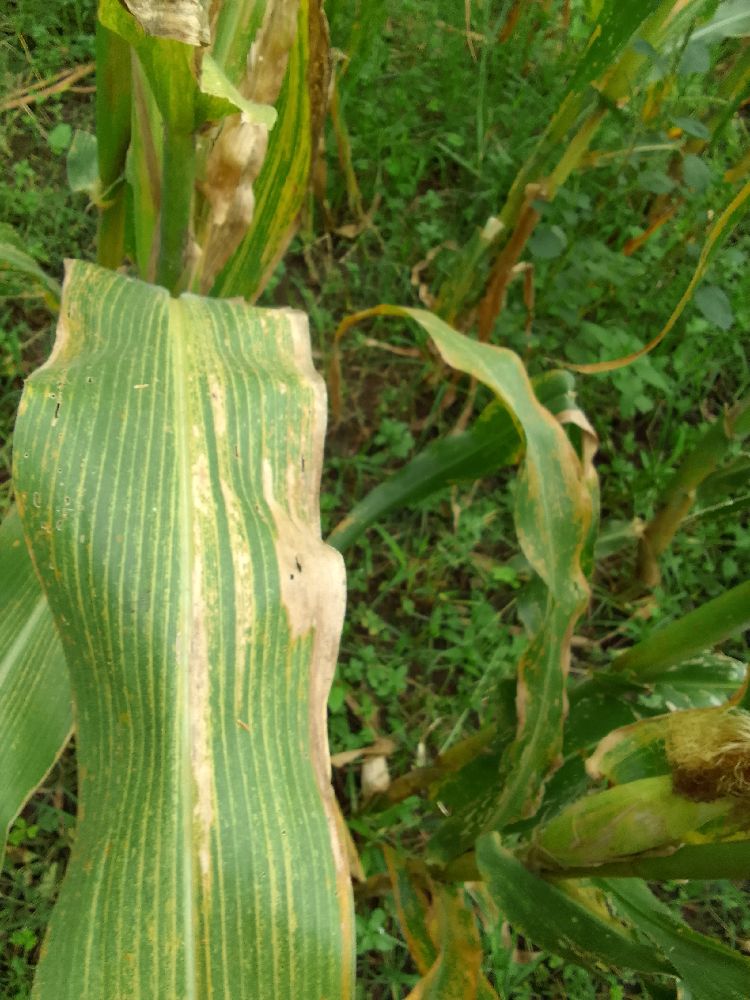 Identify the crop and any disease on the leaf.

maize, maize lethal necrosis
